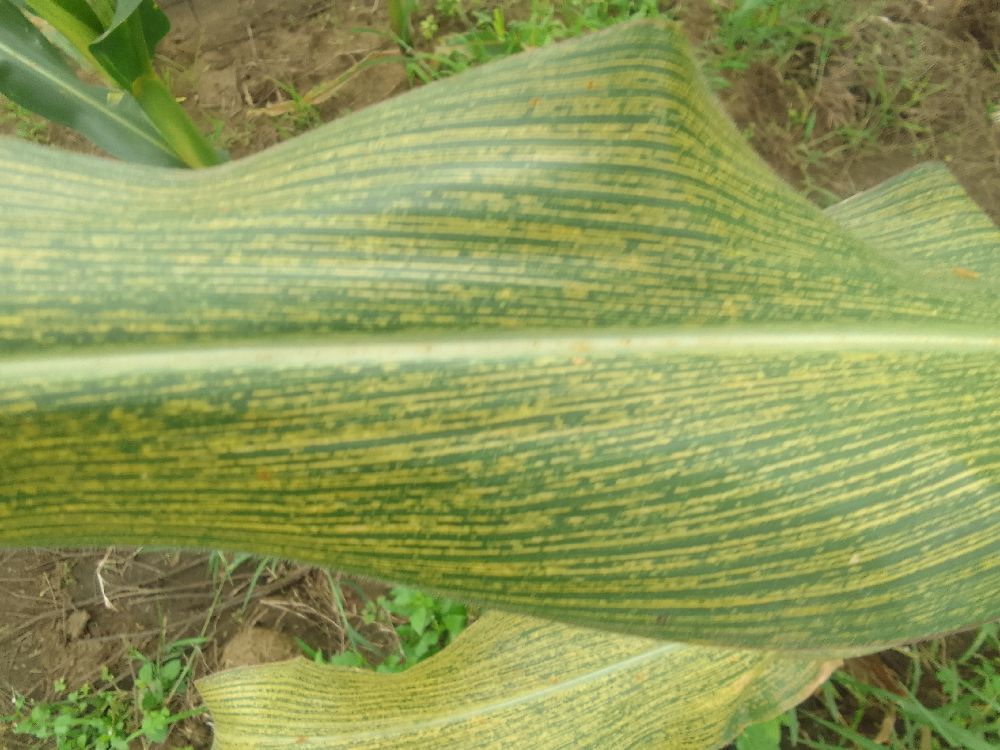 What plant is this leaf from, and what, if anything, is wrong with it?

maize, maize streak virus
